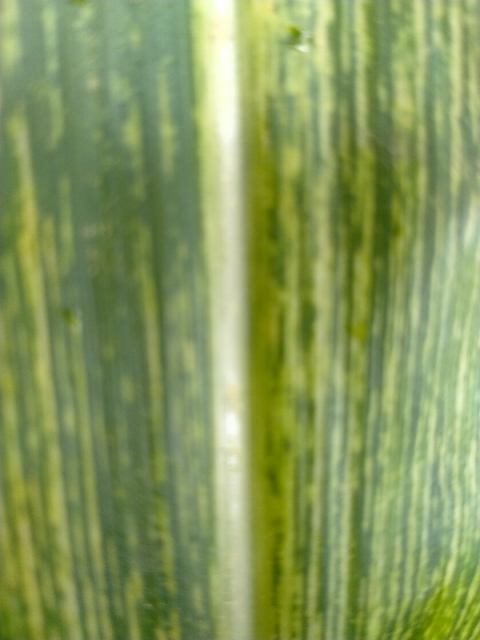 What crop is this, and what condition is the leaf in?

maize, maize streak virus
